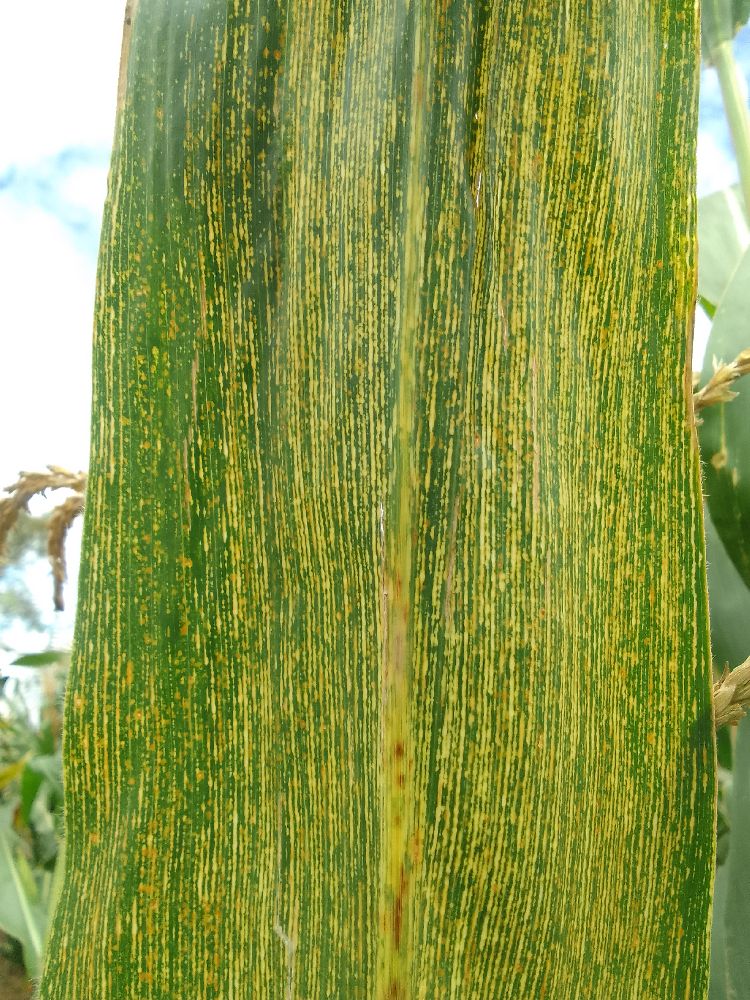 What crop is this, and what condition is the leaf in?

maize, maize streak virus
